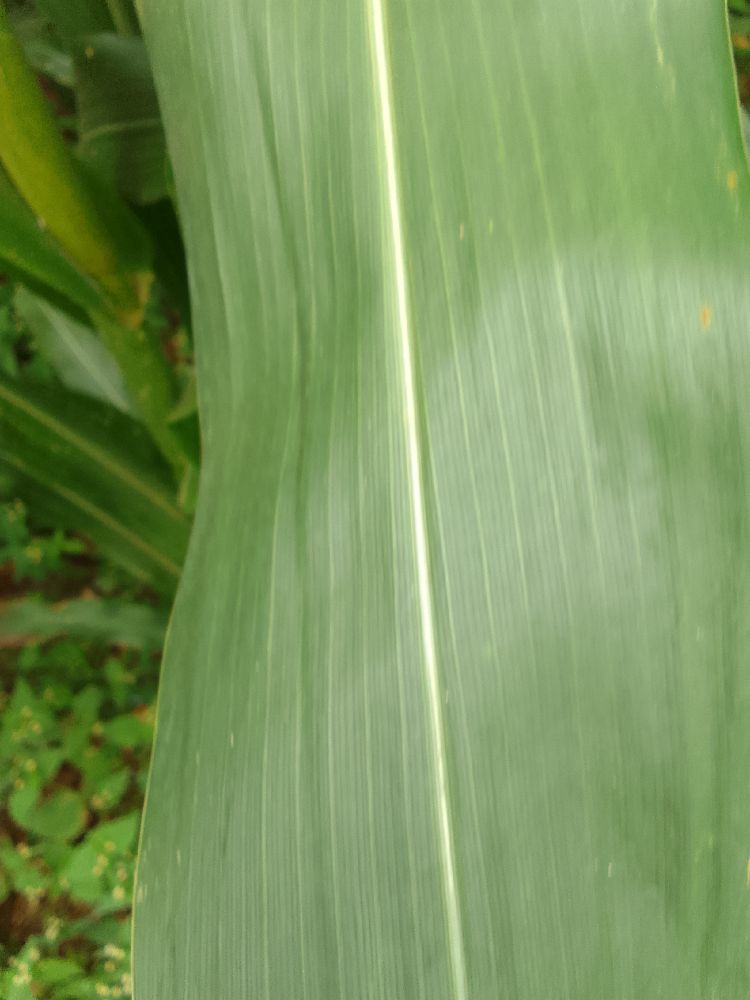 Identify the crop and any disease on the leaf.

maize, healthy
